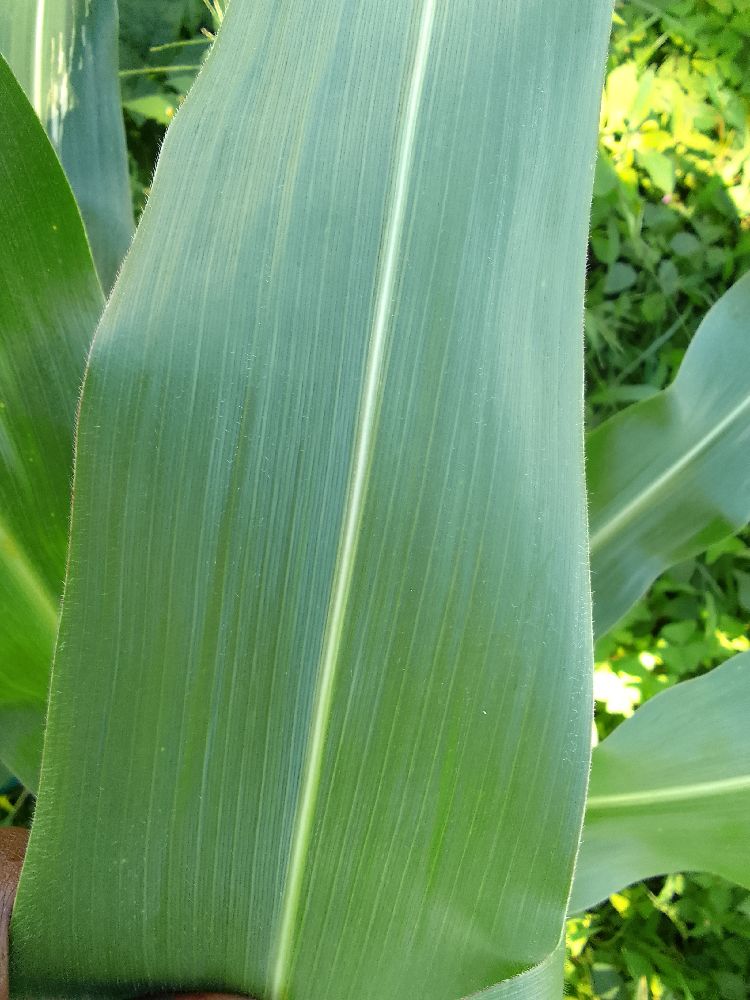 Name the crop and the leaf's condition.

maize, healthy
